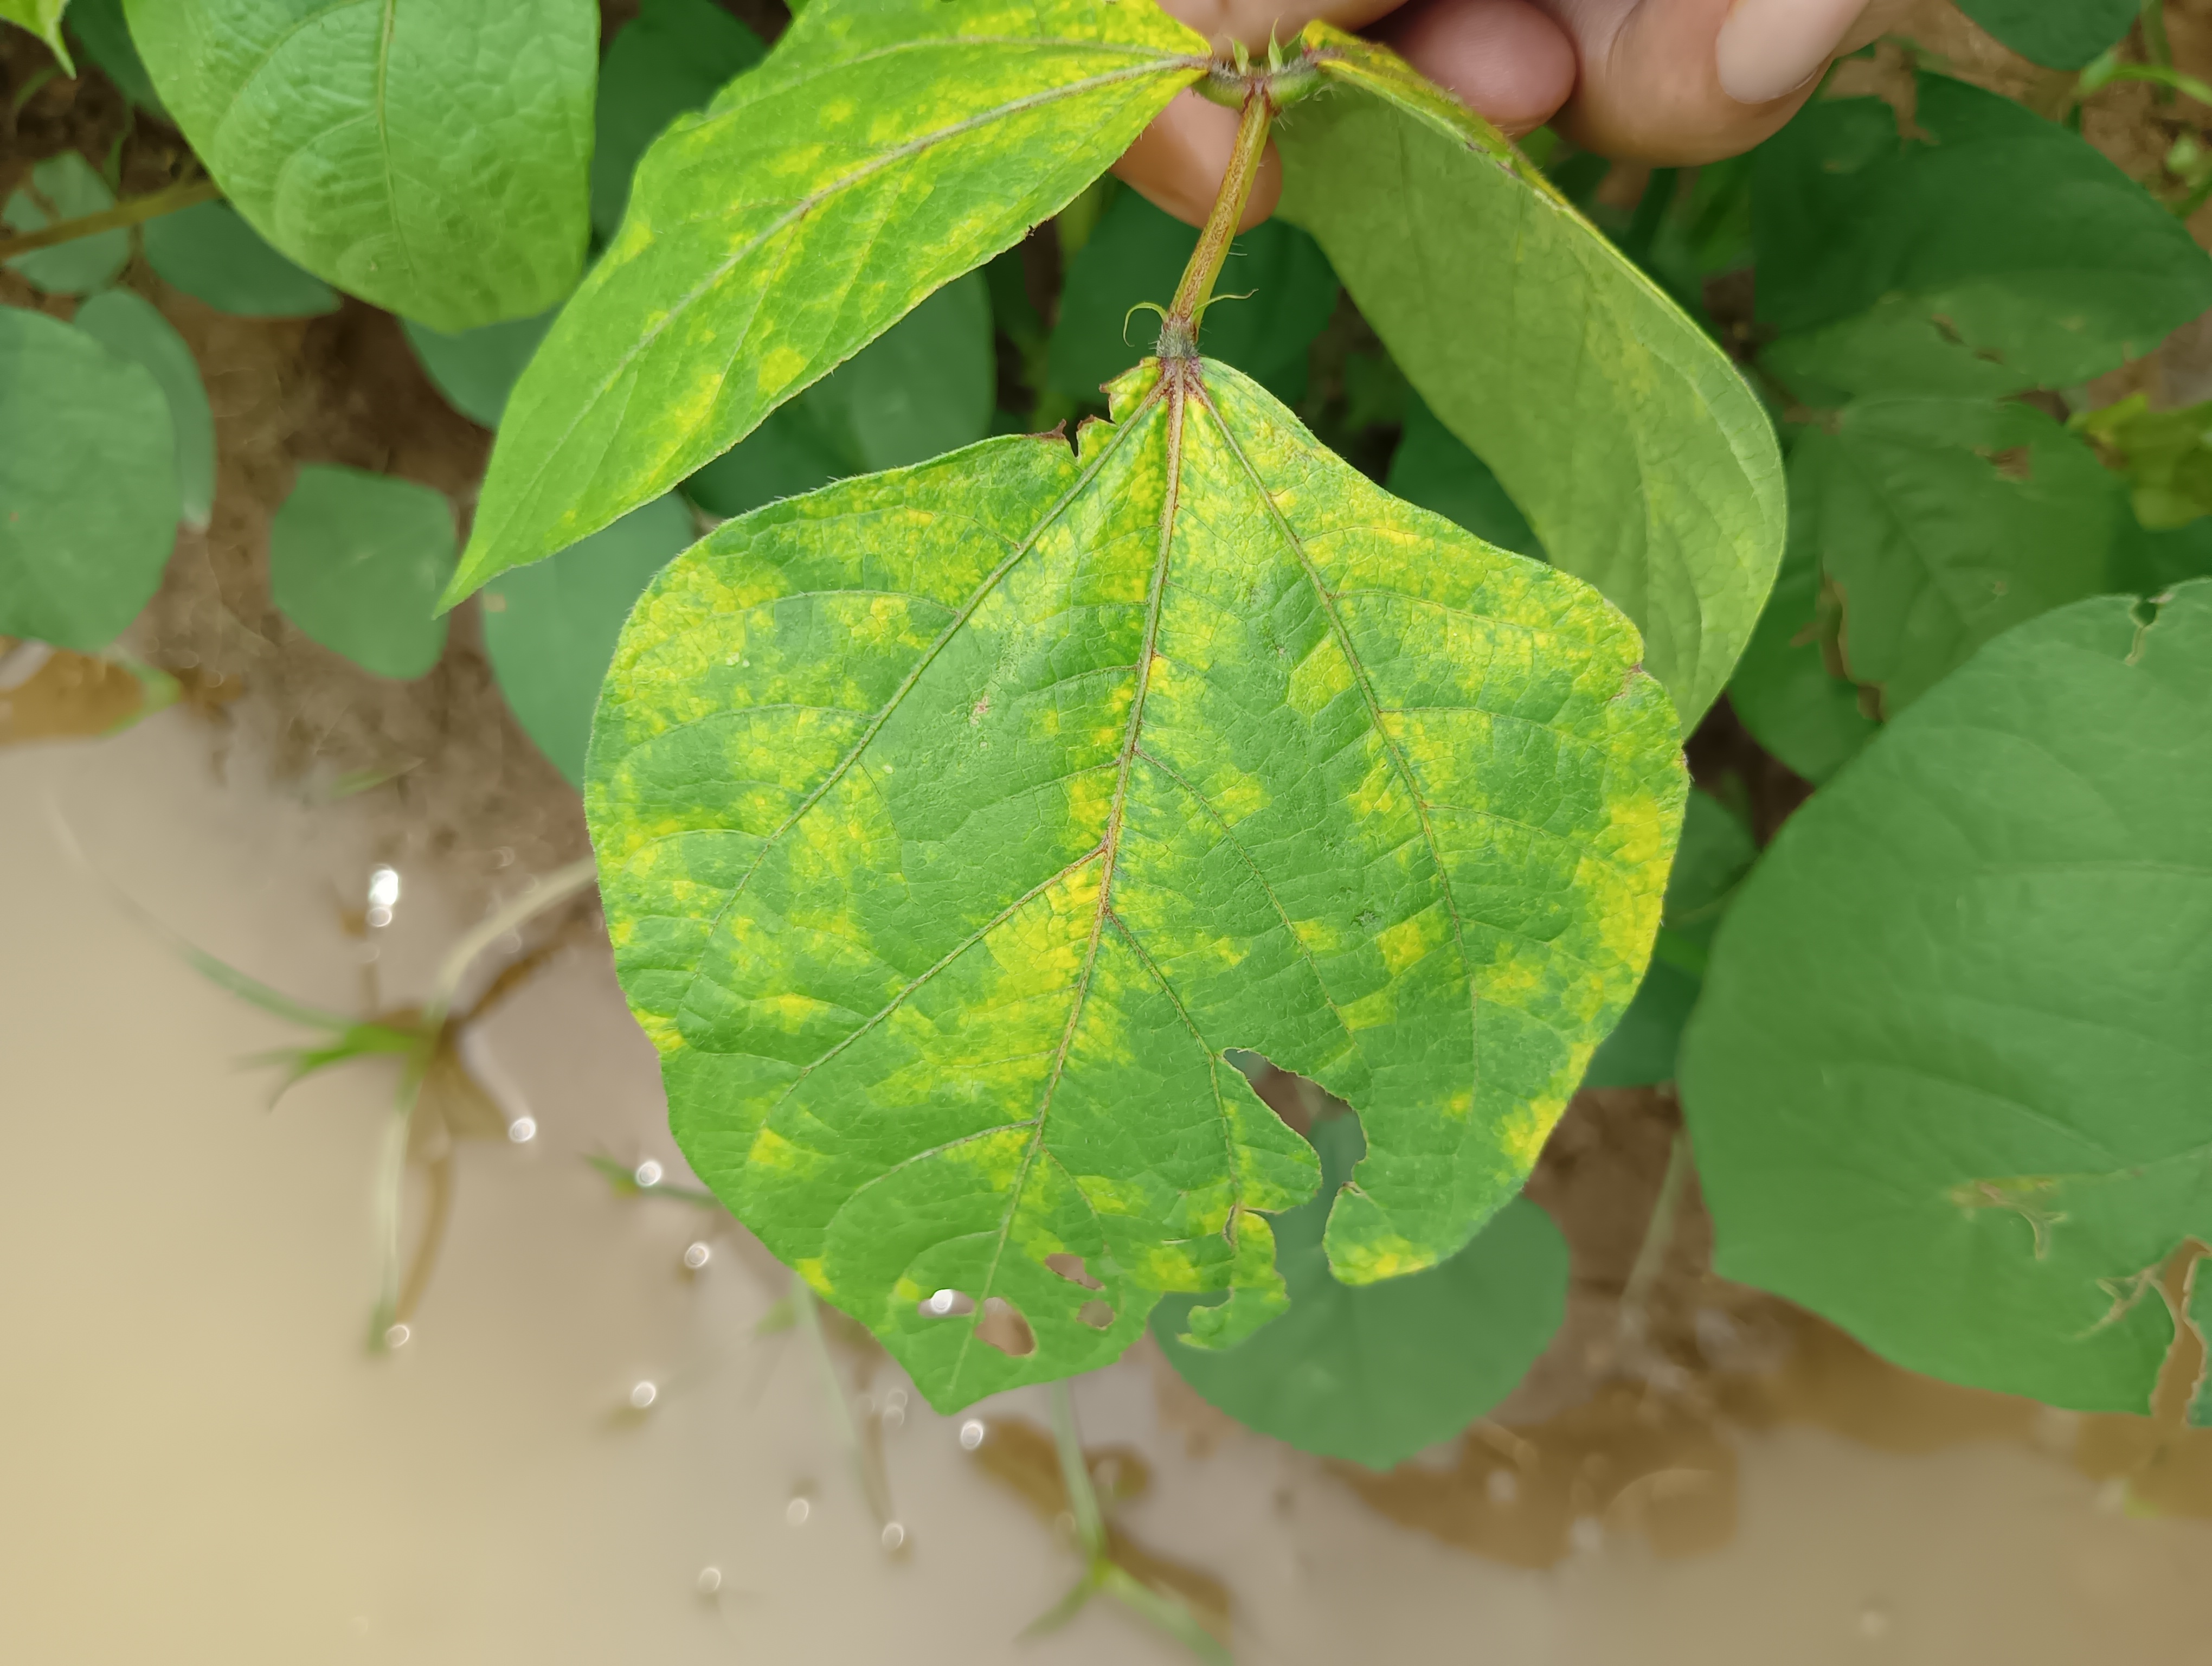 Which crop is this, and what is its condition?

mungbean, yellow mosaic
